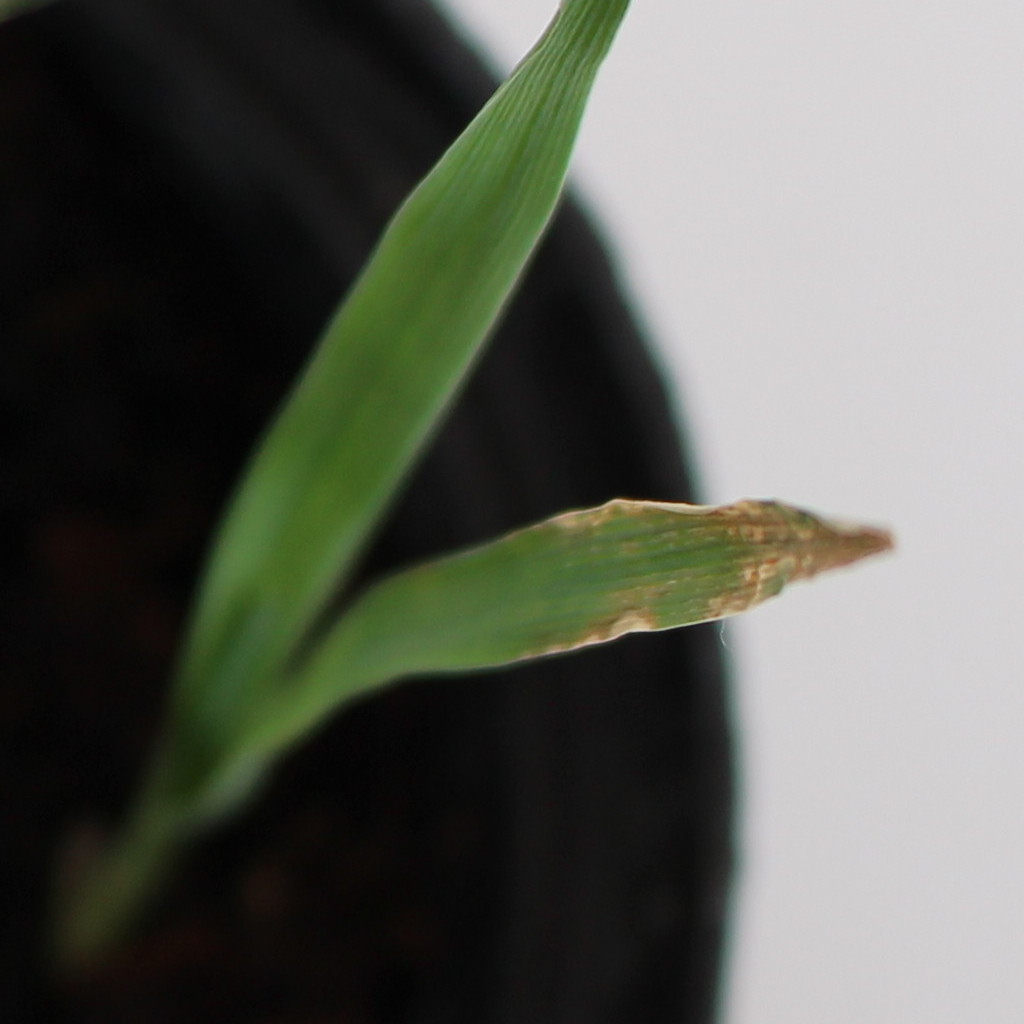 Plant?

Avena sterilis
